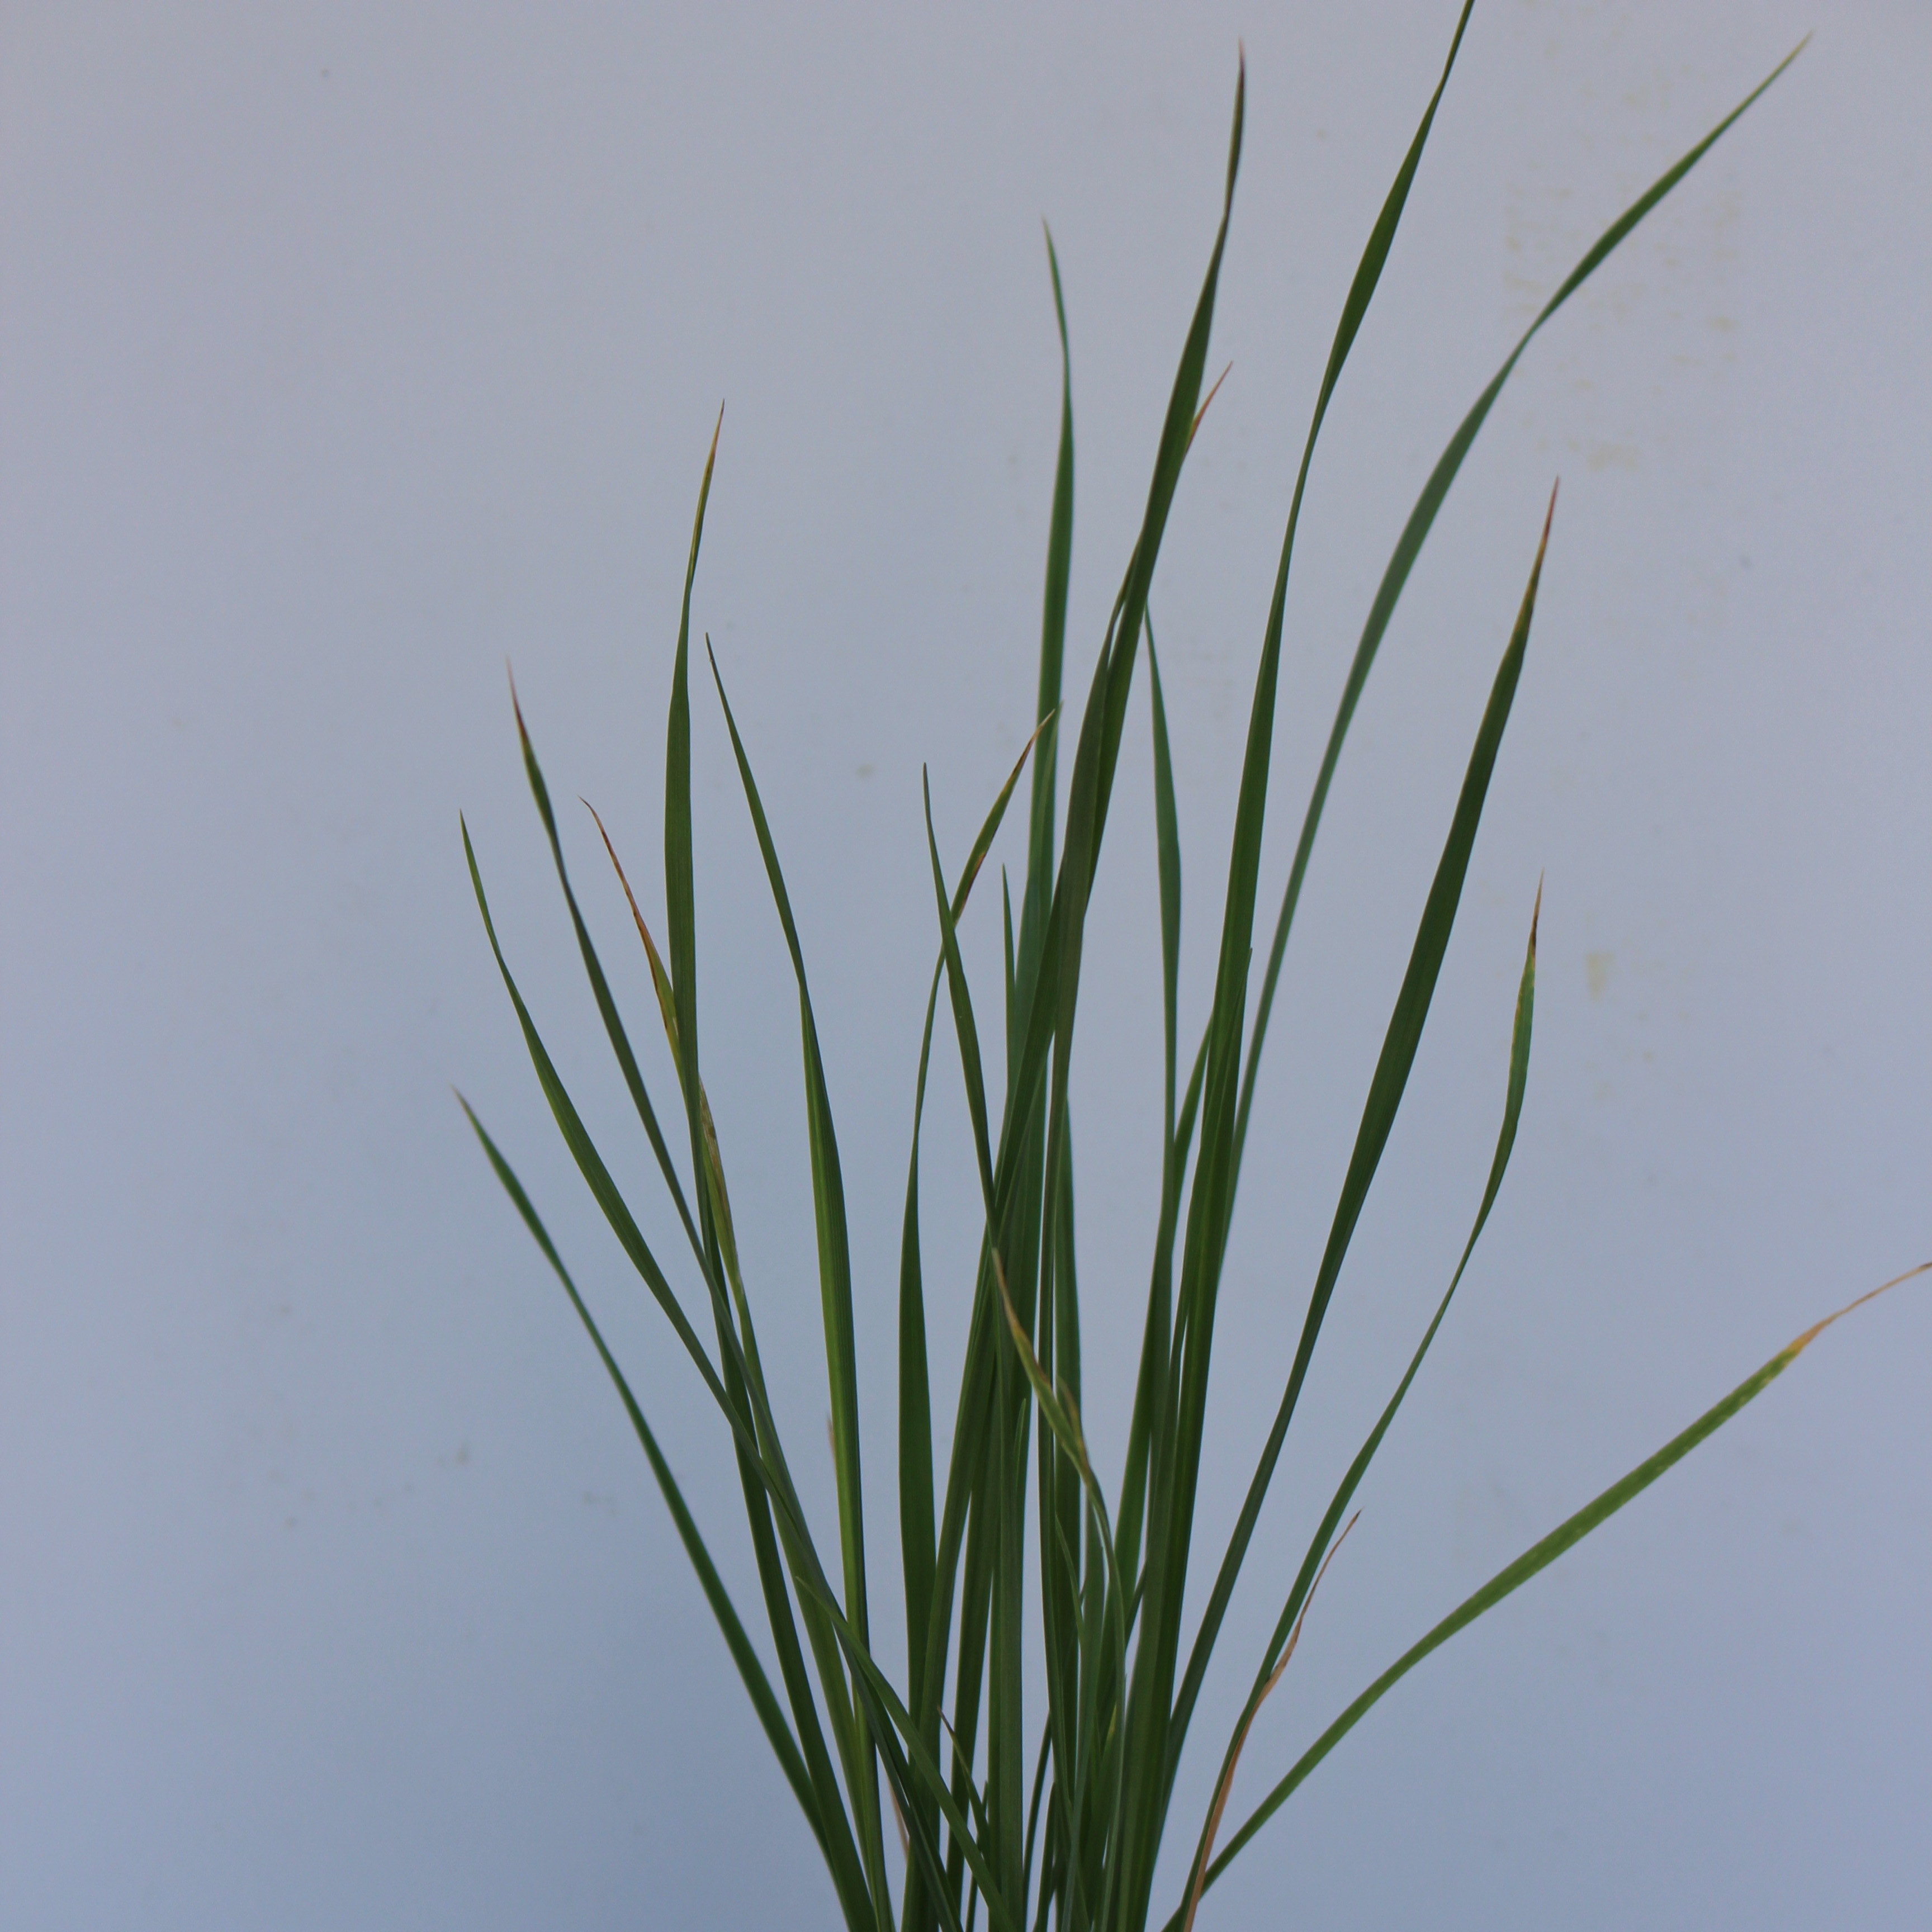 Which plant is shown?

Lolium multiflorum
